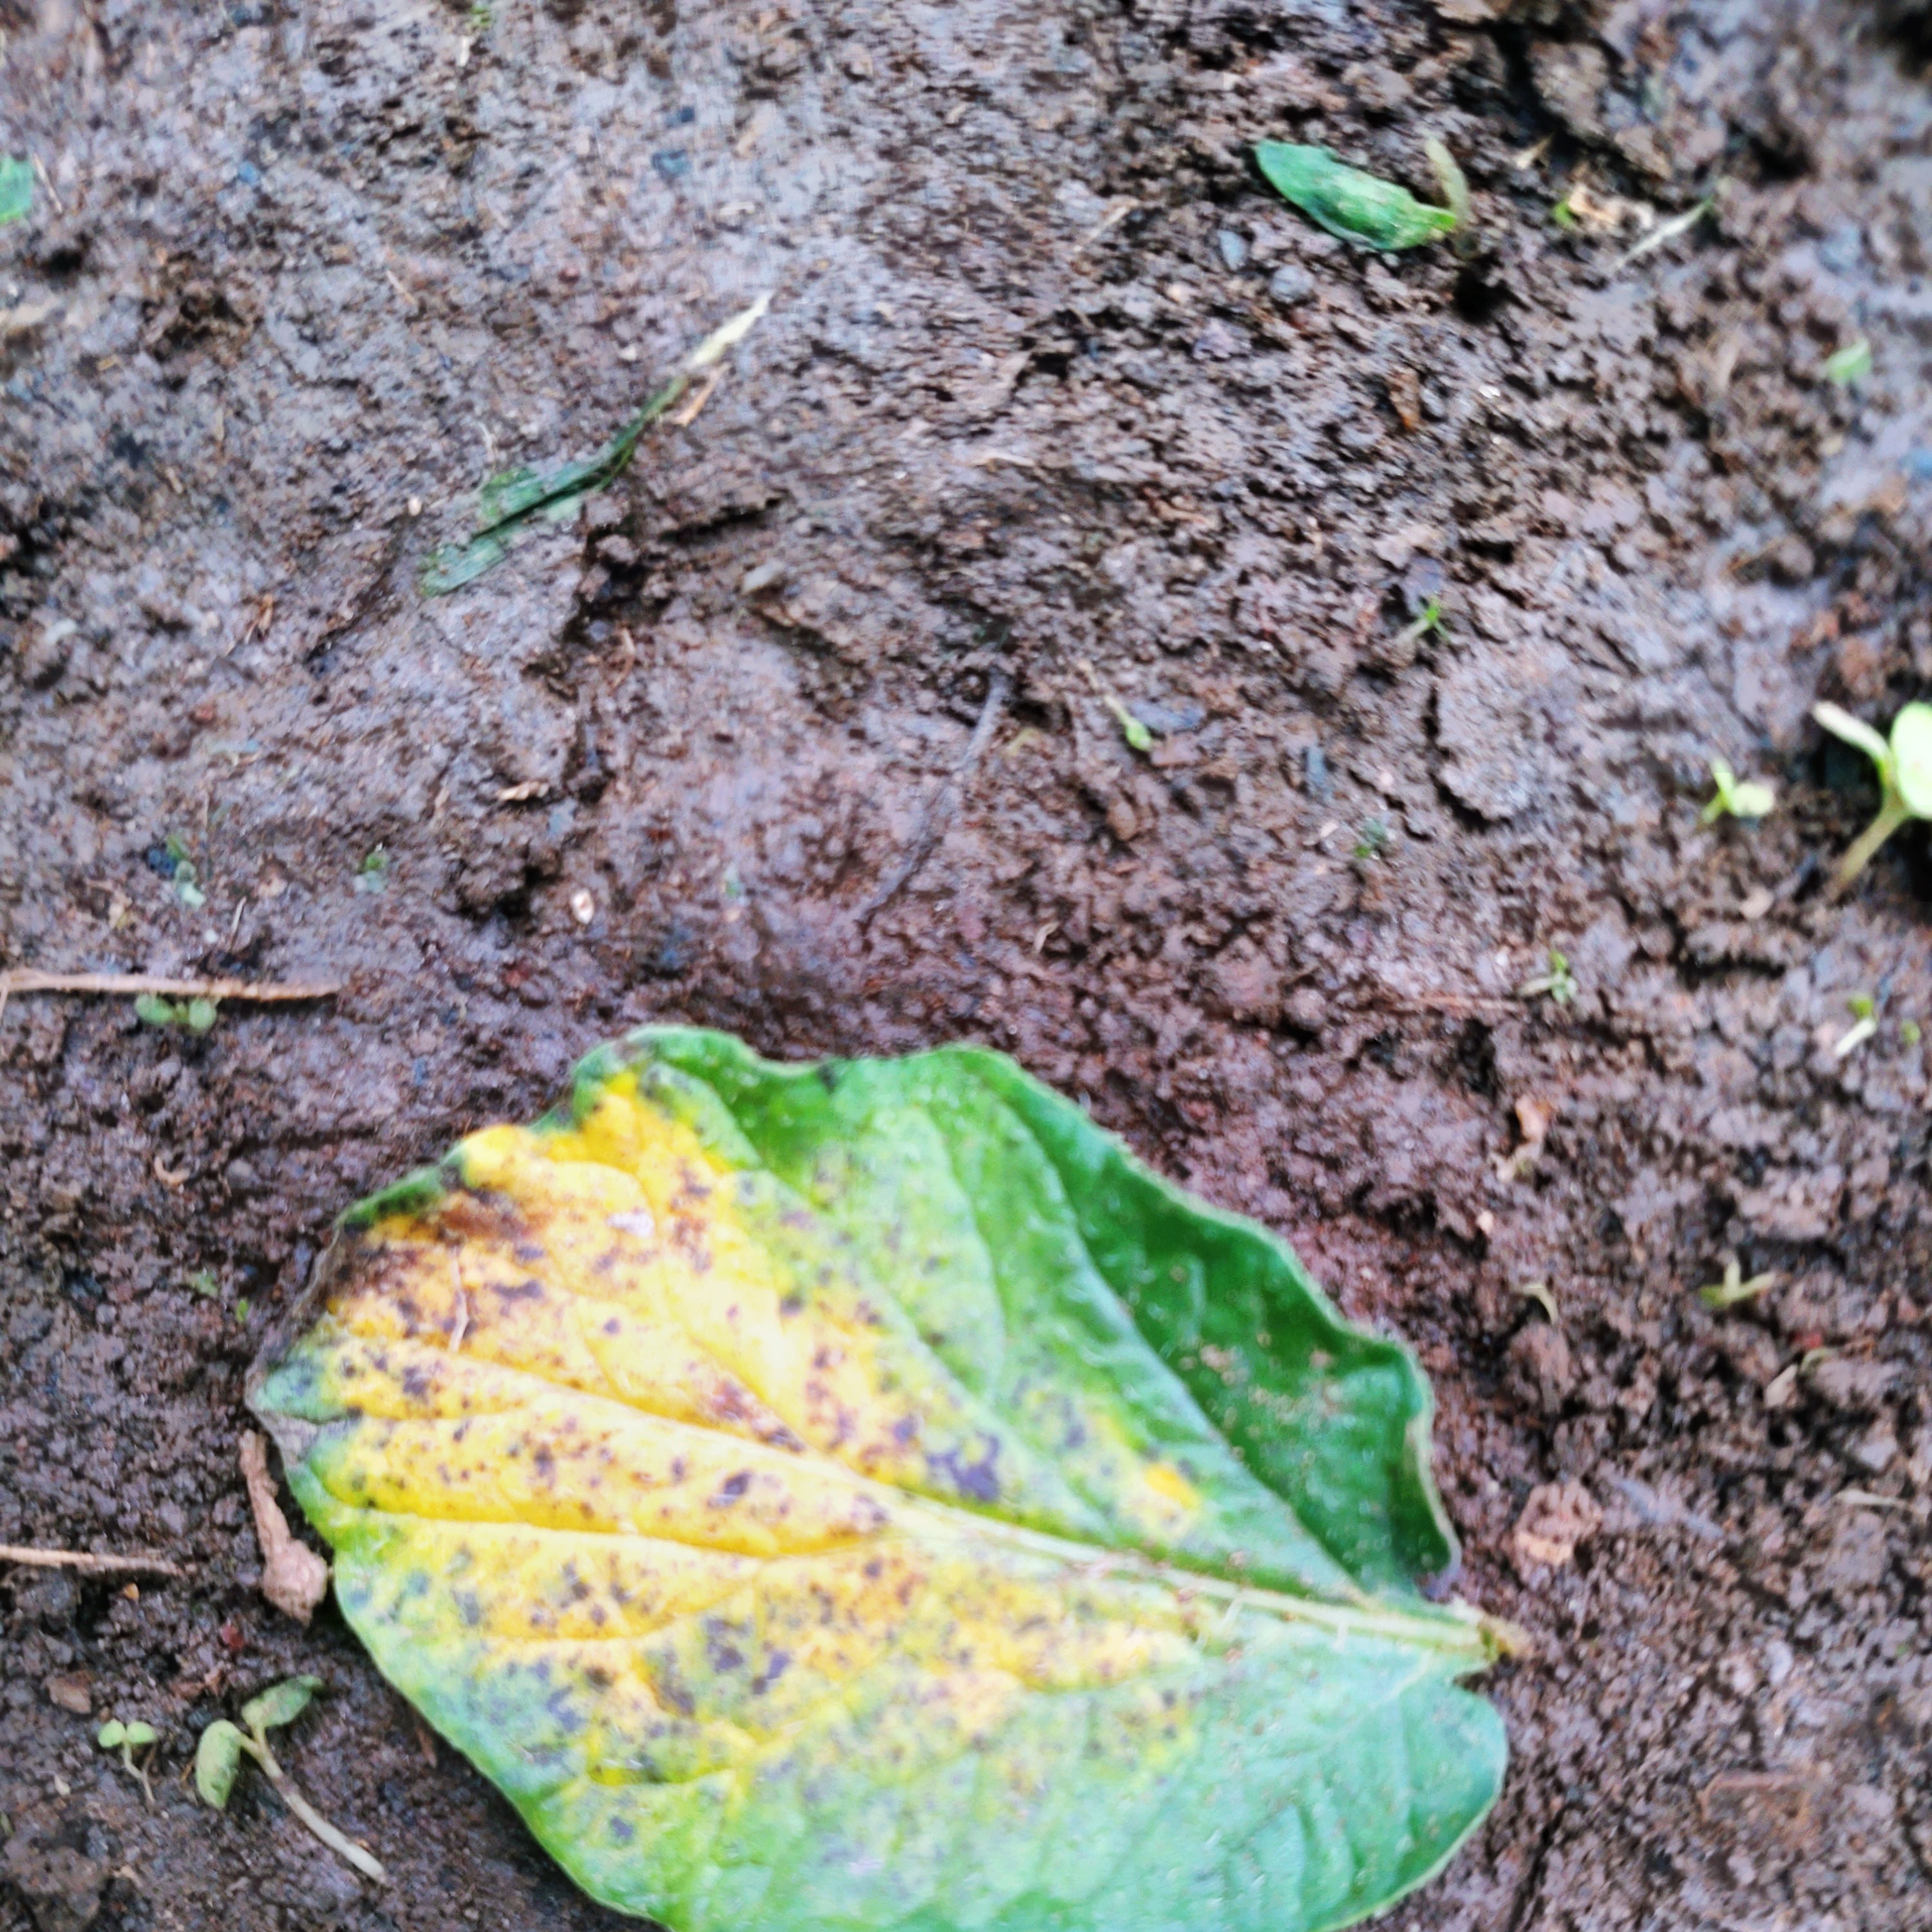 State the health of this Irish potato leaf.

late blight
